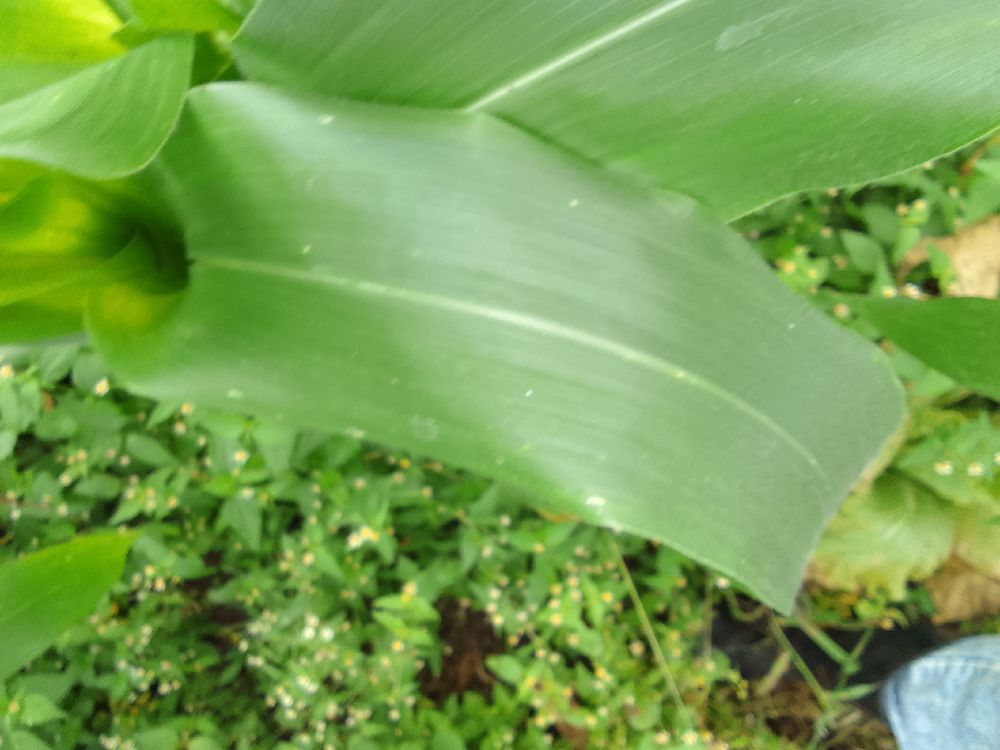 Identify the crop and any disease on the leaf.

maize, healthy
